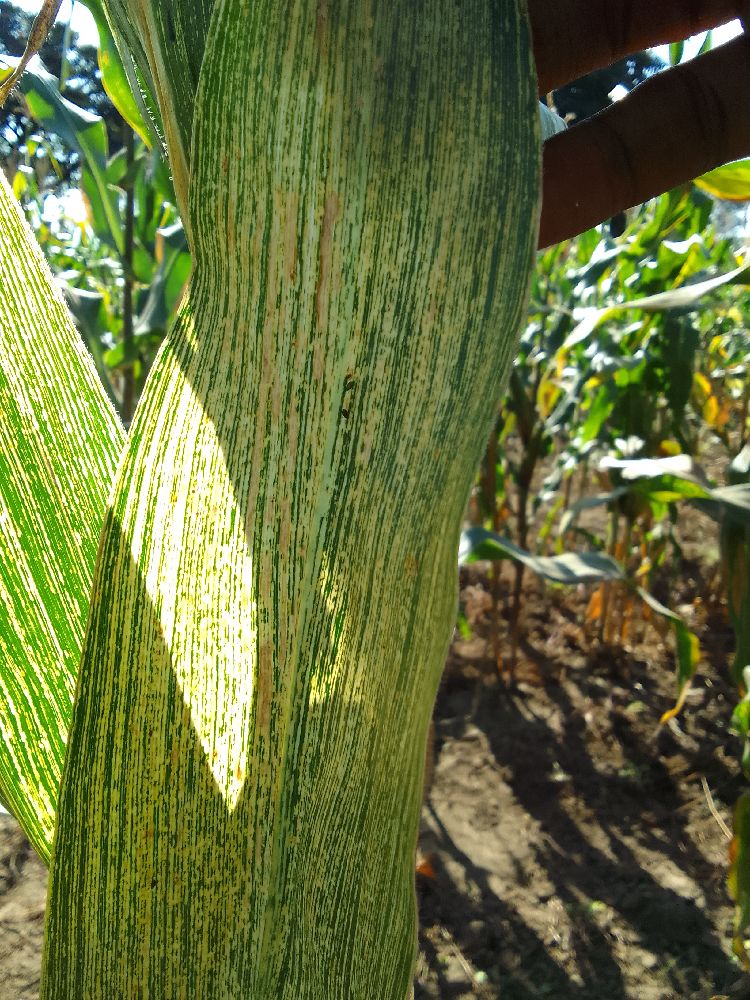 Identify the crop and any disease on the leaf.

maize, maize streak virus
